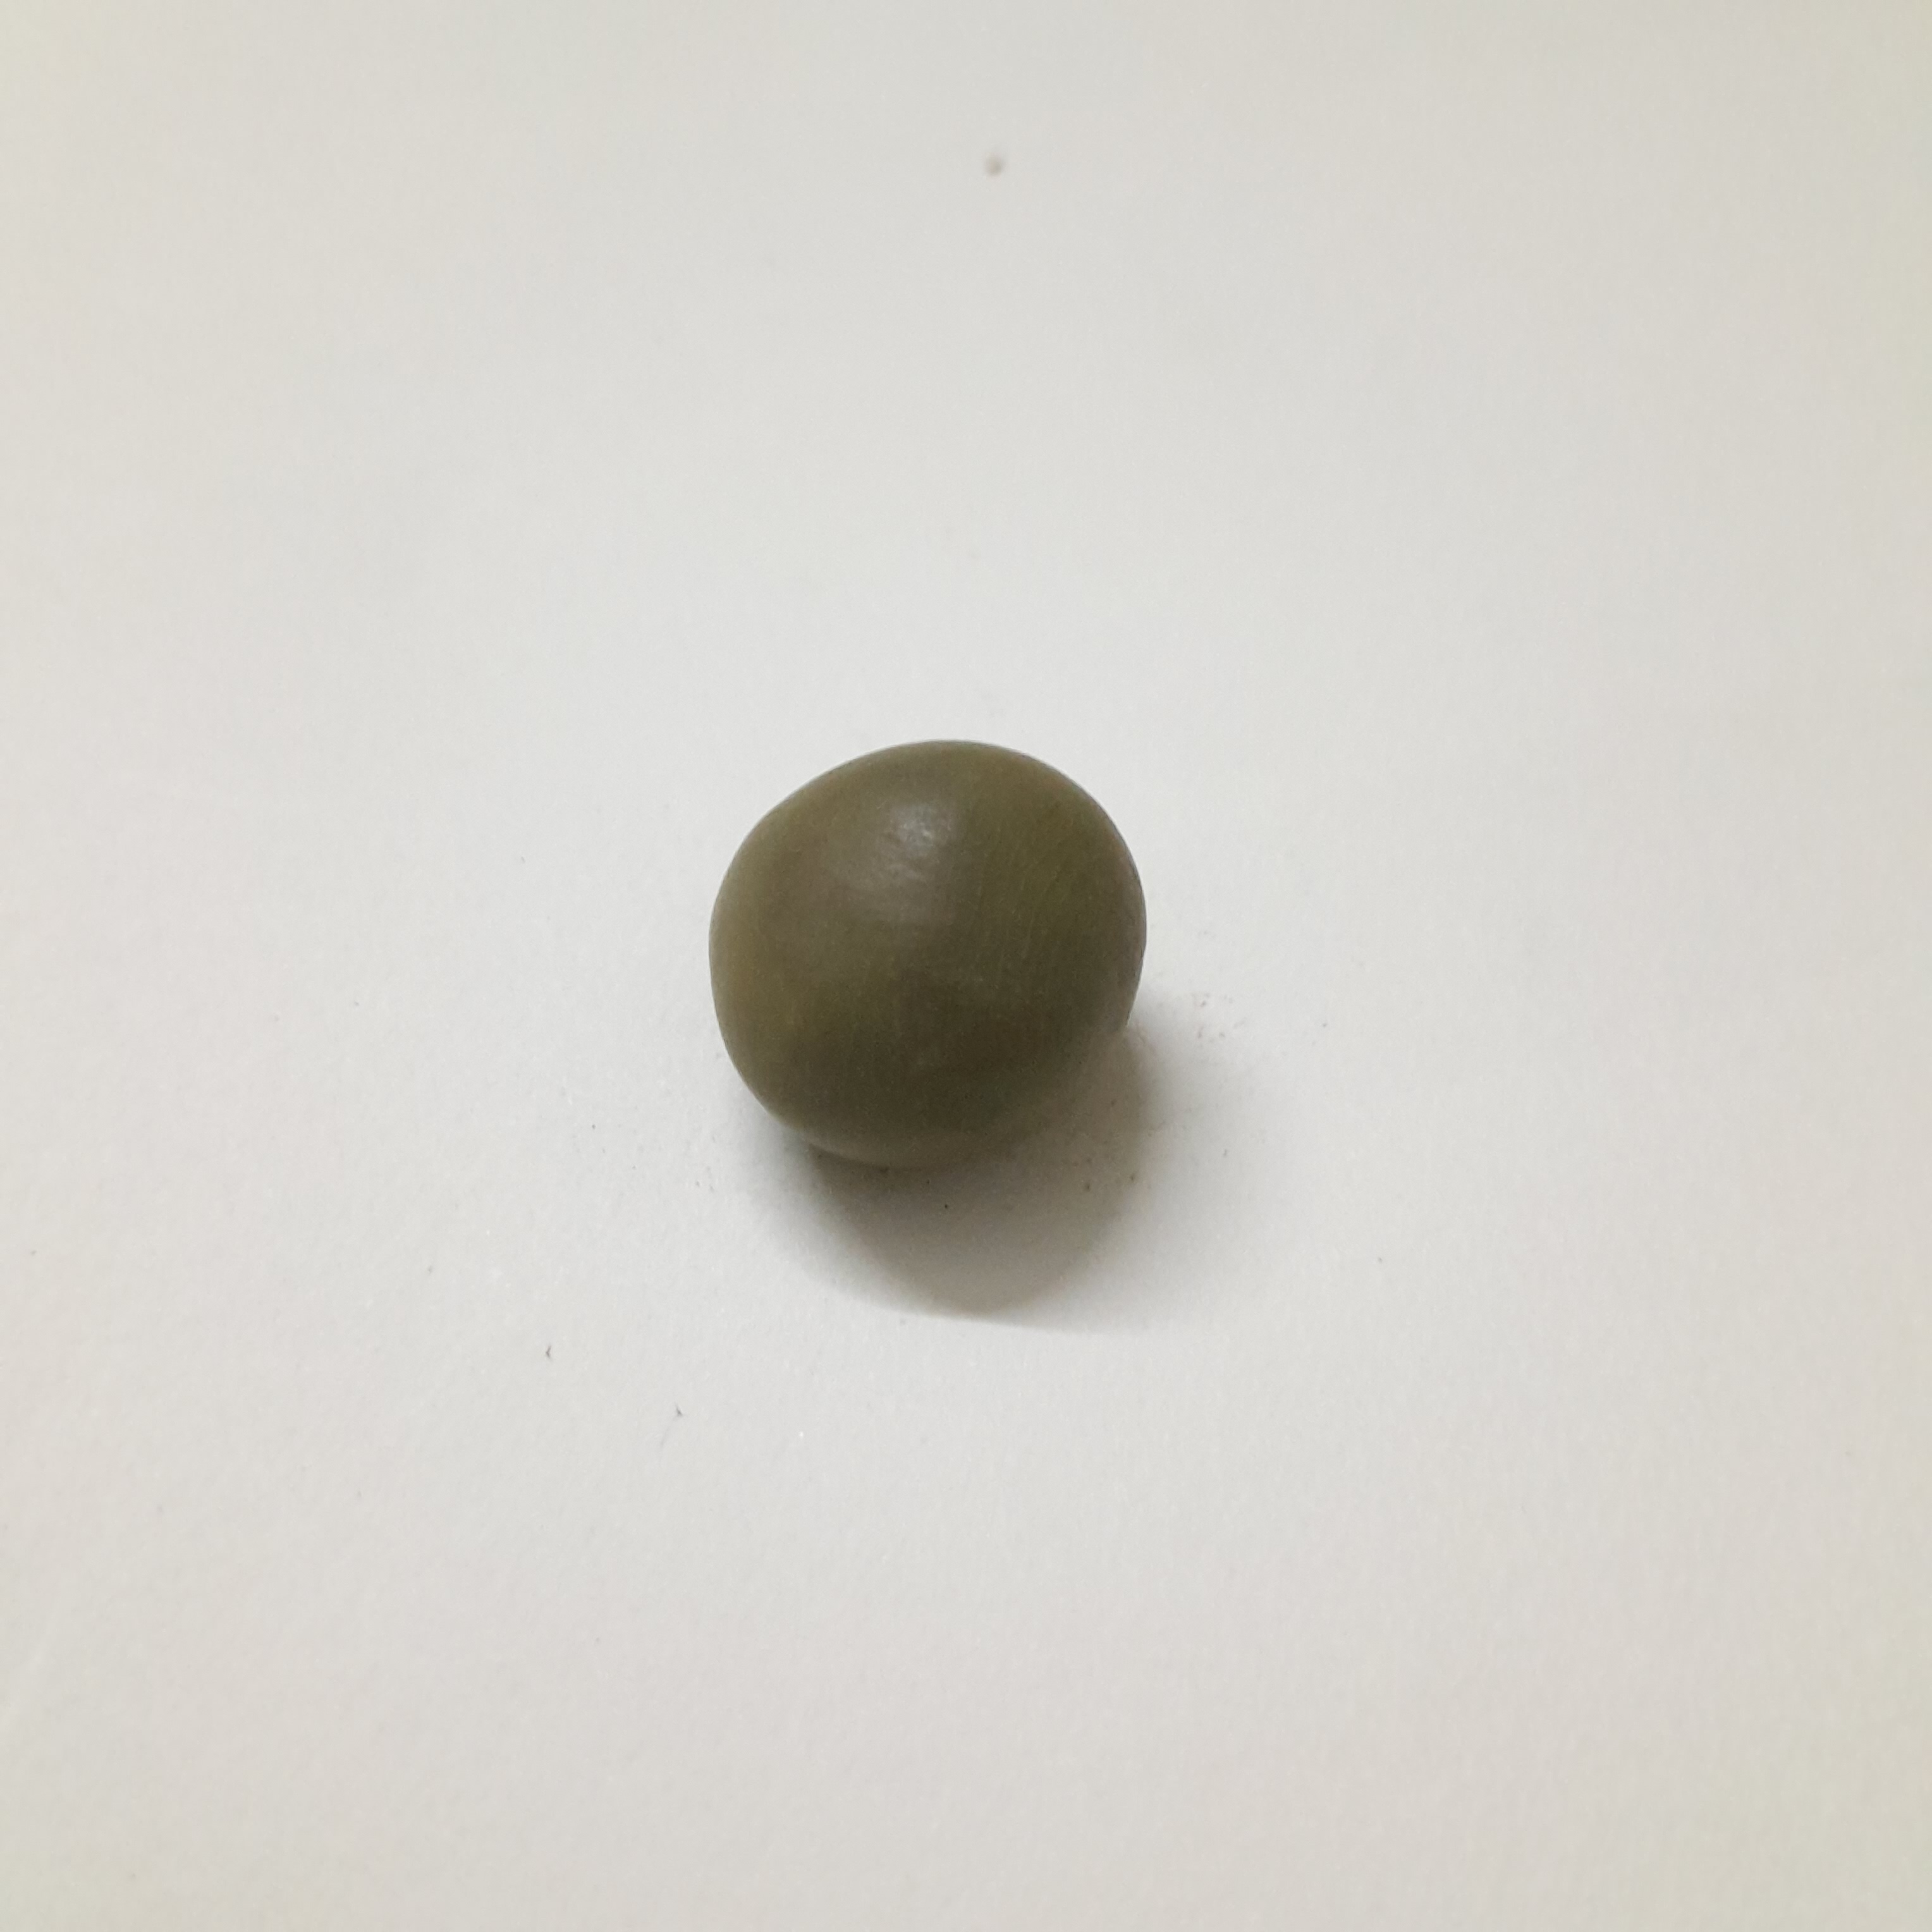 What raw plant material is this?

sagargota
